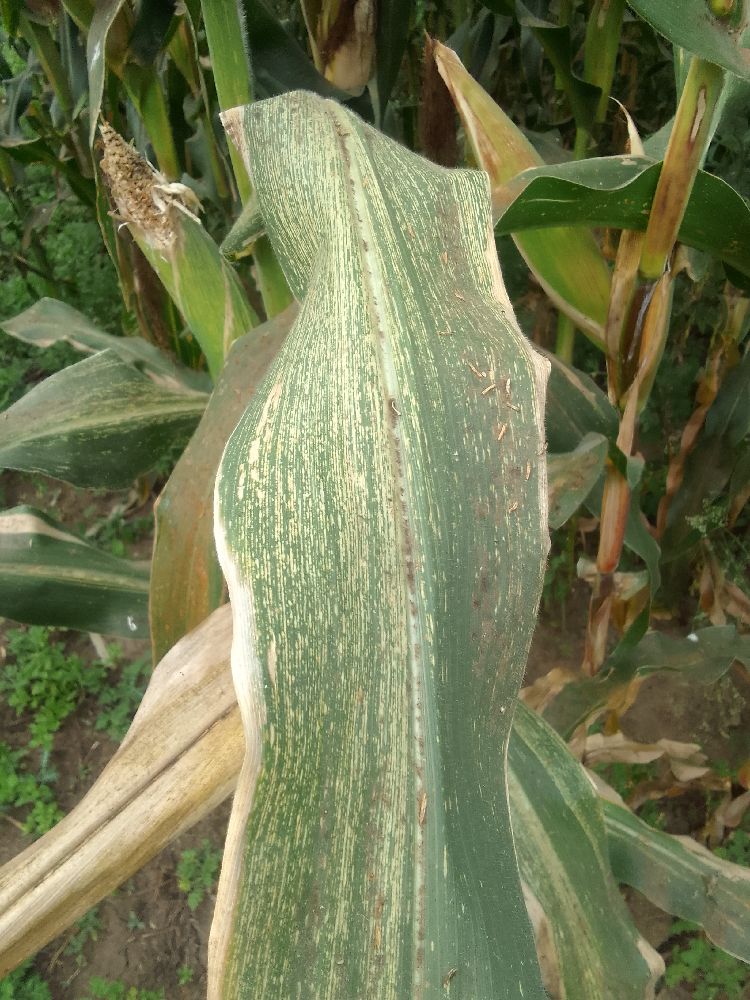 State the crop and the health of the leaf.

maize, maize streak virus
